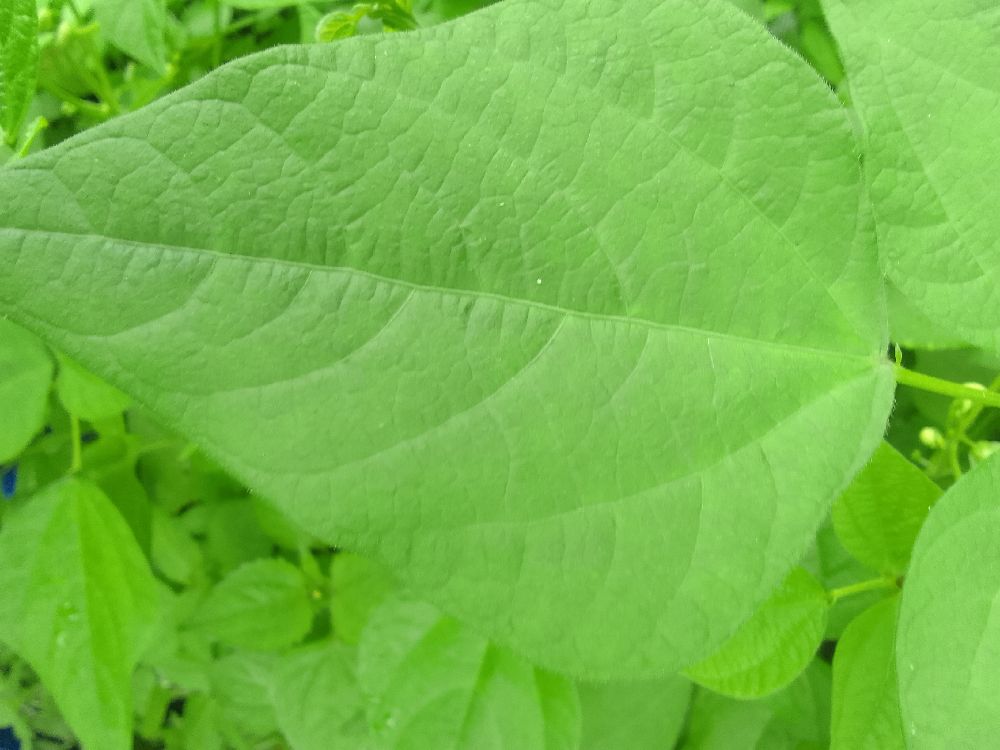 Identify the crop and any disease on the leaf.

common bean, healthy
